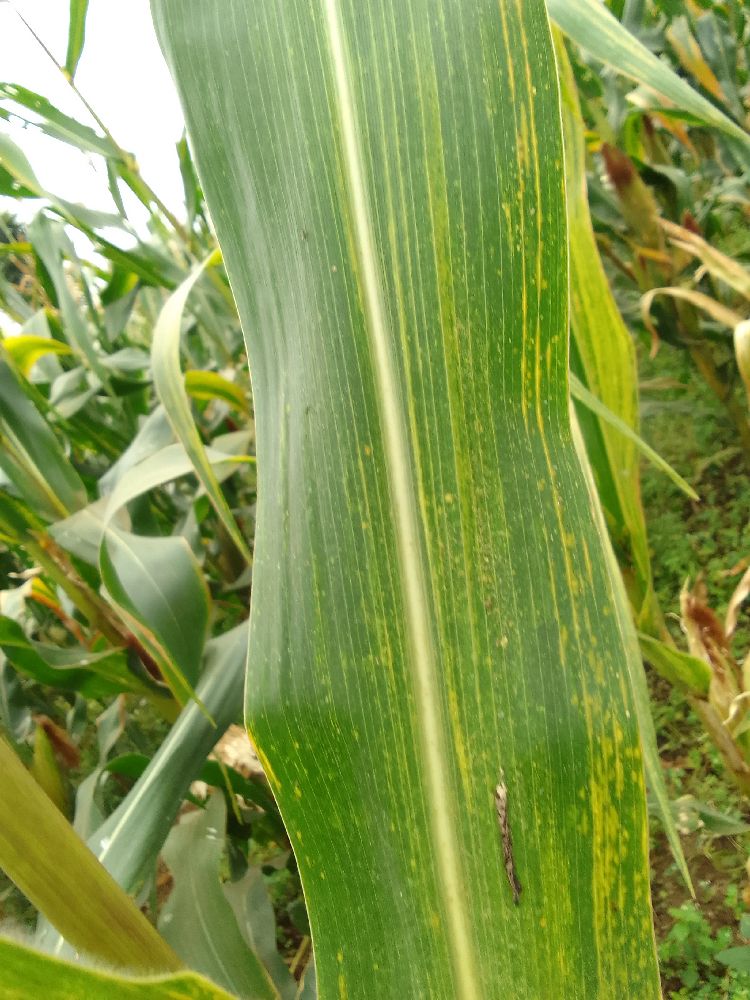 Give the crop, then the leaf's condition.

maize, maize lethal necrosis
